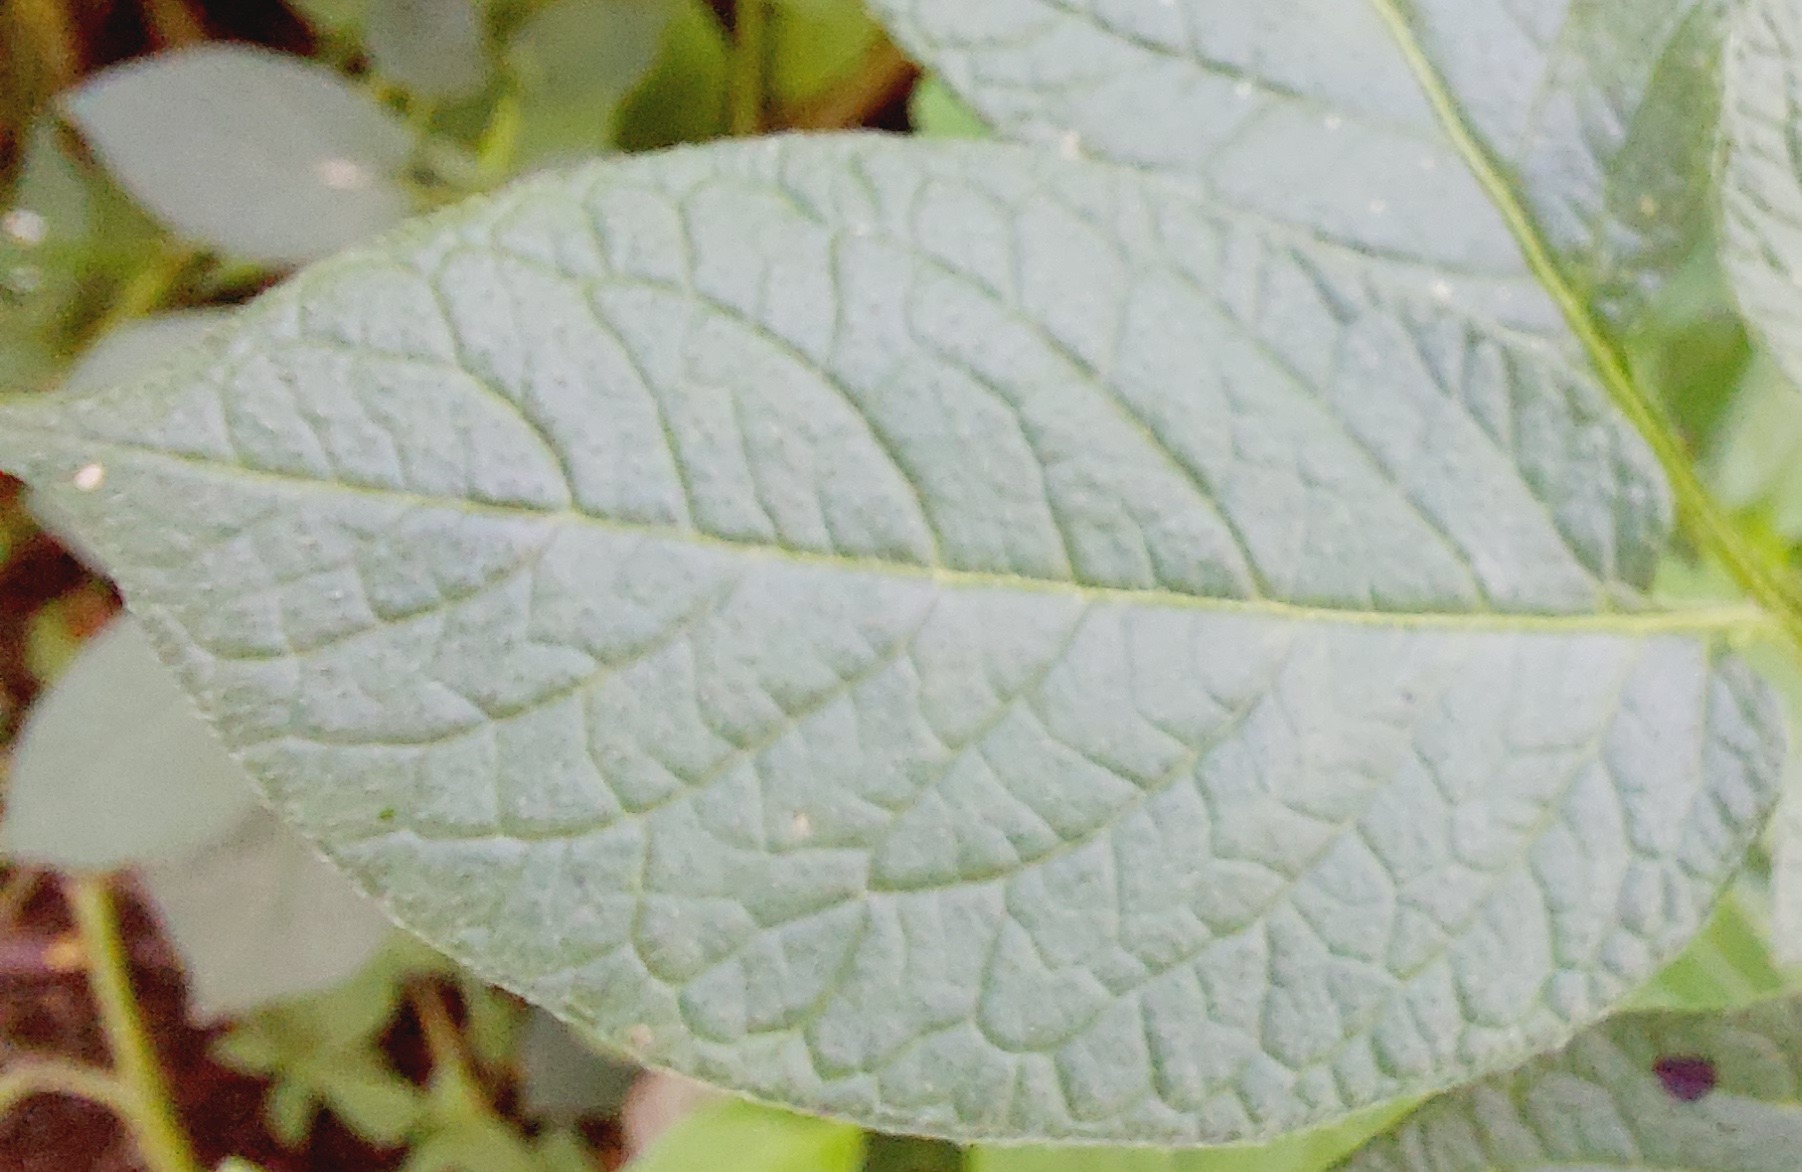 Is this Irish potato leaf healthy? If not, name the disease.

healthy
